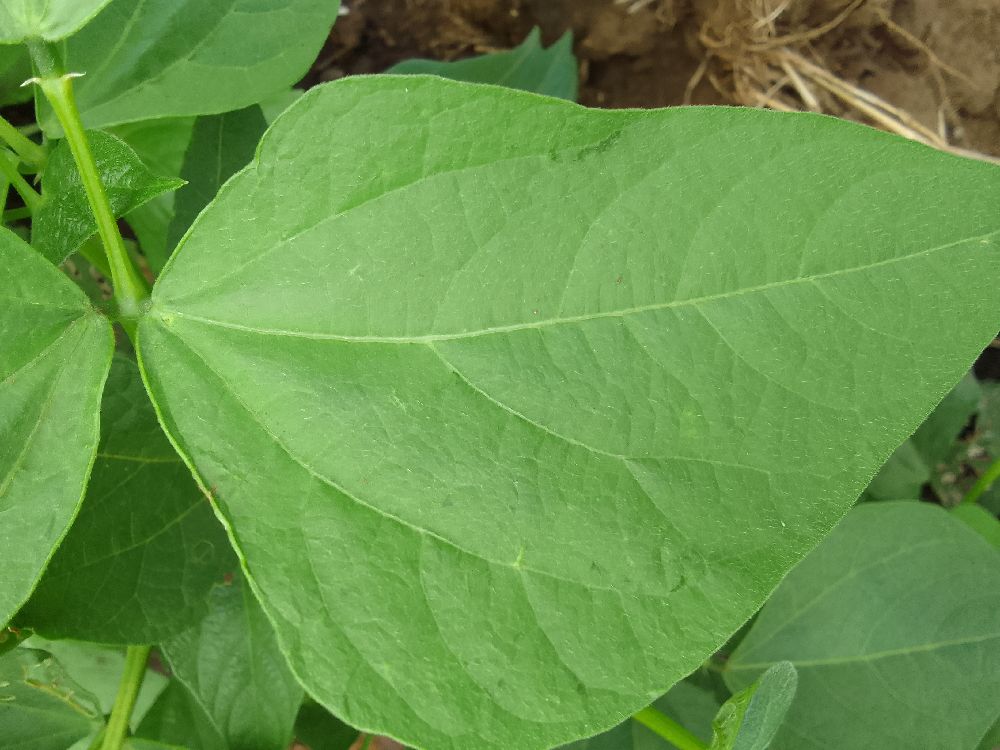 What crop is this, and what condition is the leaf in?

common bean, healthy
